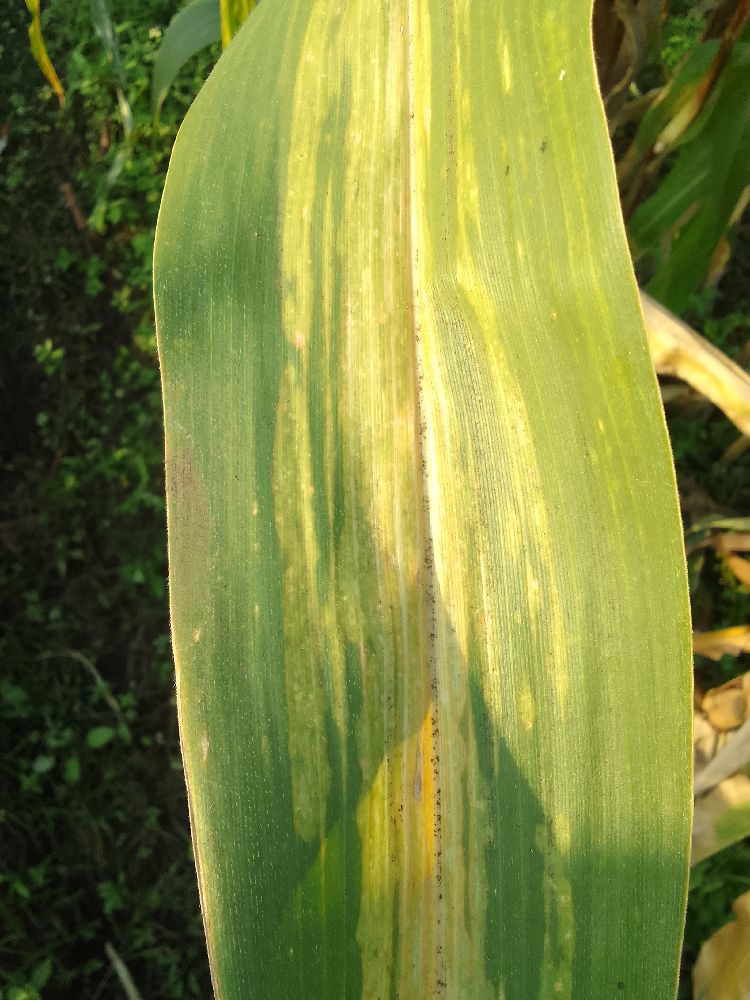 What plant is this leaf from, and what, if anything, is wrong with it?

maize, maize lethal necrosis
